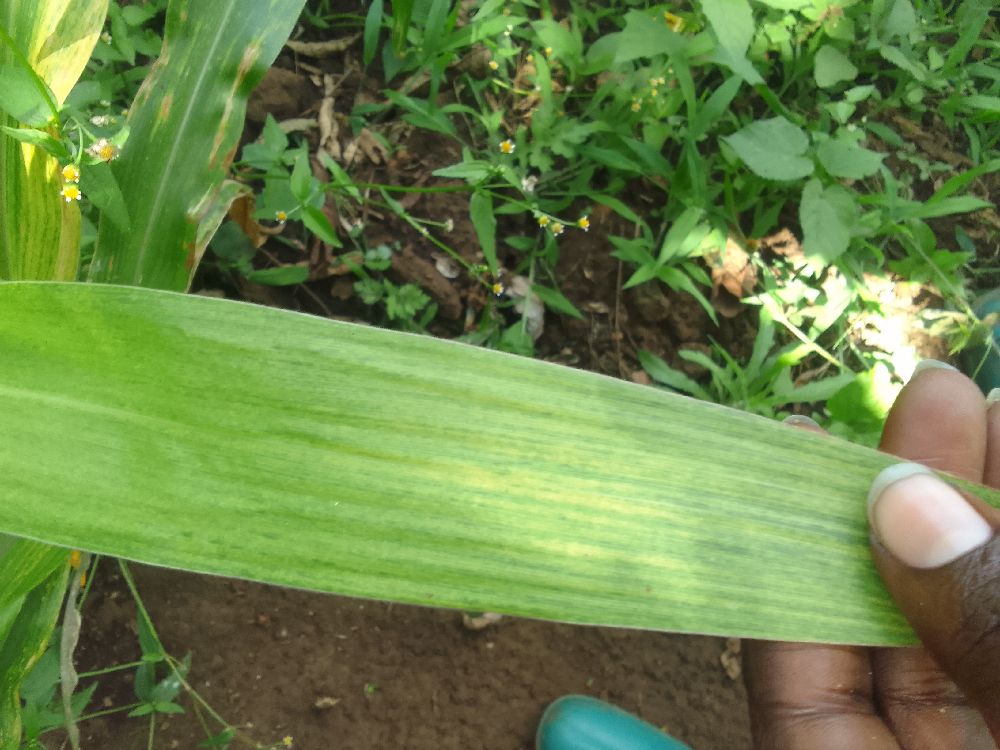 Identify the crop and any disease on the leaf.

maize, maize lethal necrosis
